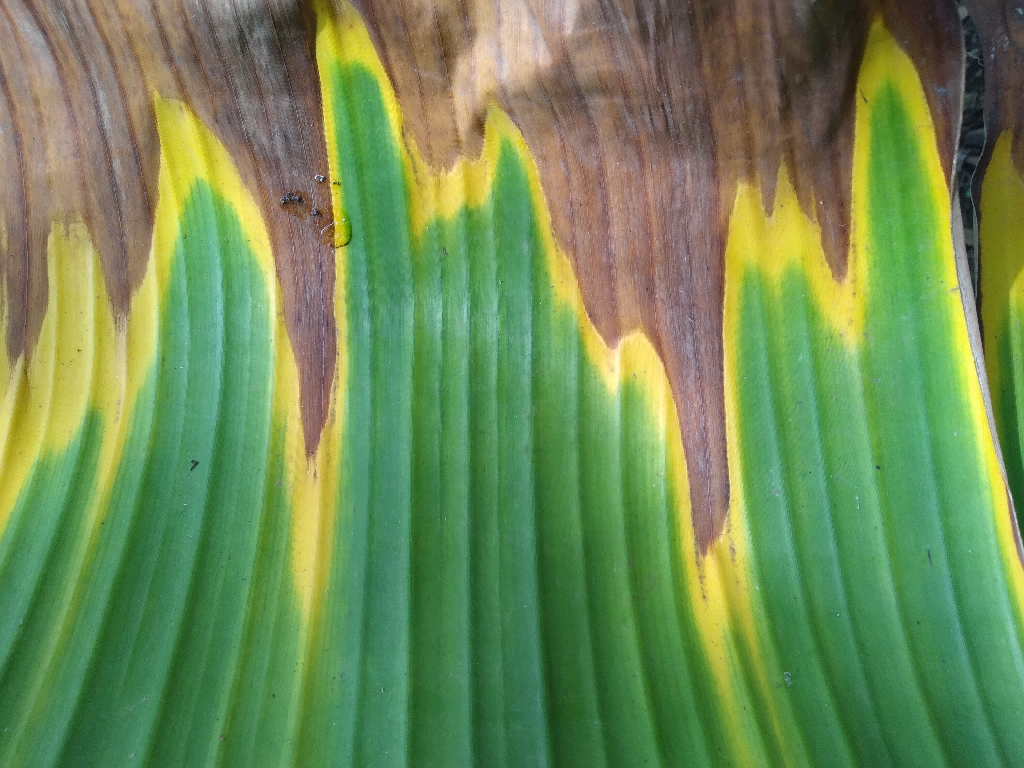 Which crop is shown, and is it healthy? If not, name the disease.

banana, fusarium wilt race 1
